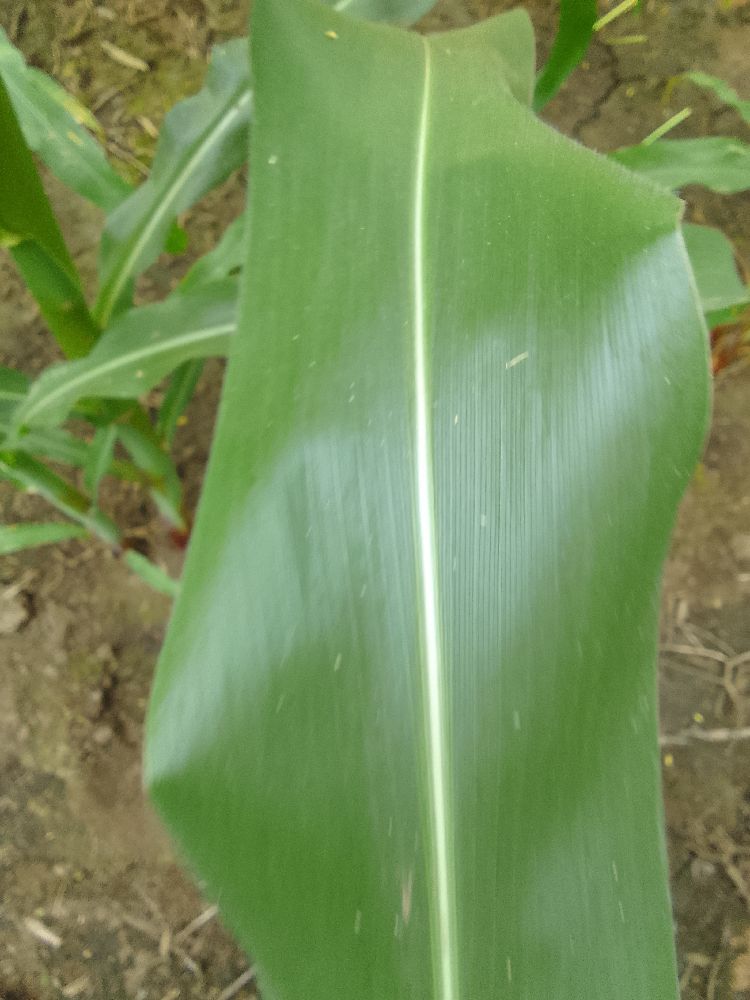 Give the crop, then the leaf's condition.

maize, healthy
